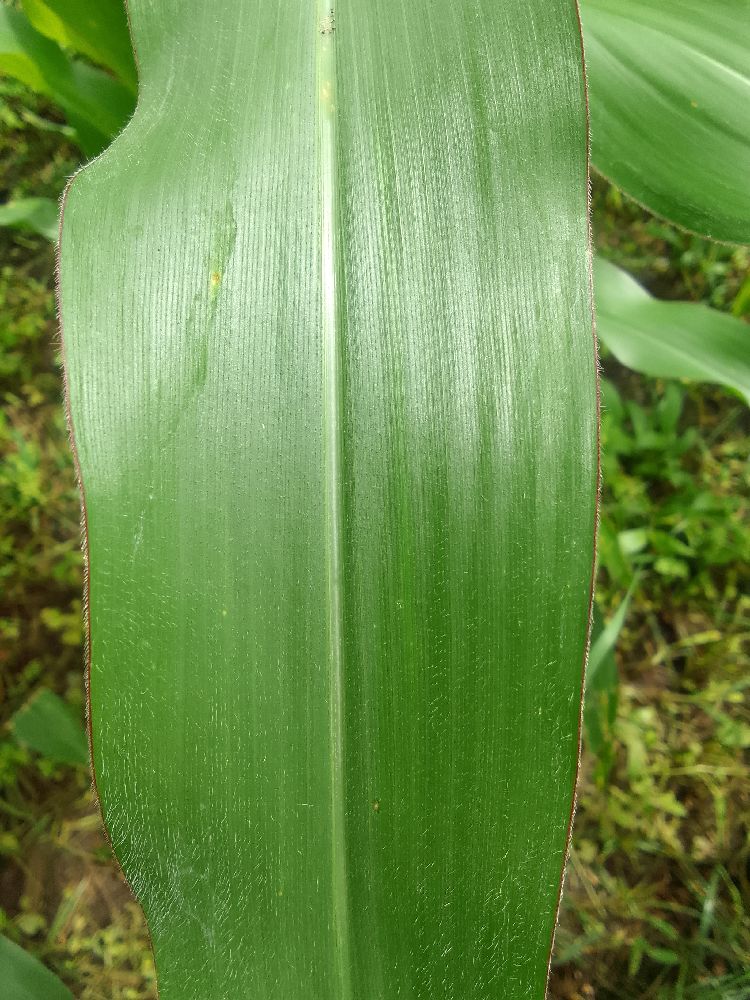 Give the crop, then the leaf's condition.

maize, healthy
